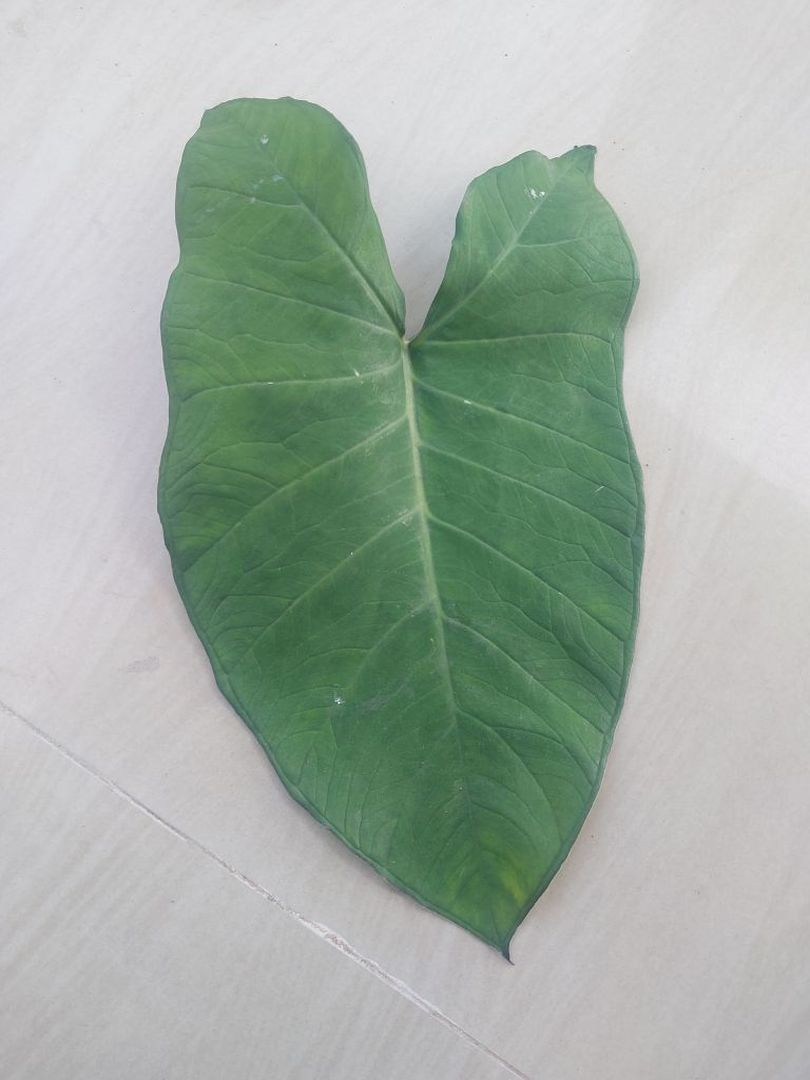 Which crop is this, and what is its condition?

taro, healthy
